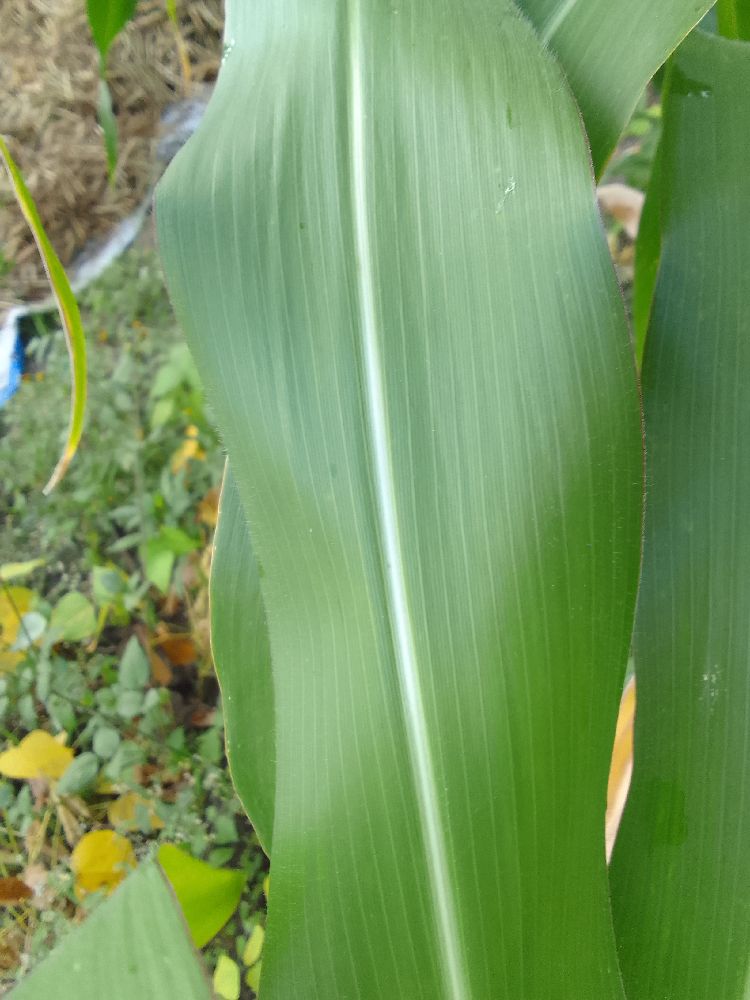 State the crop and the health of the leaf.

maize, healthy
